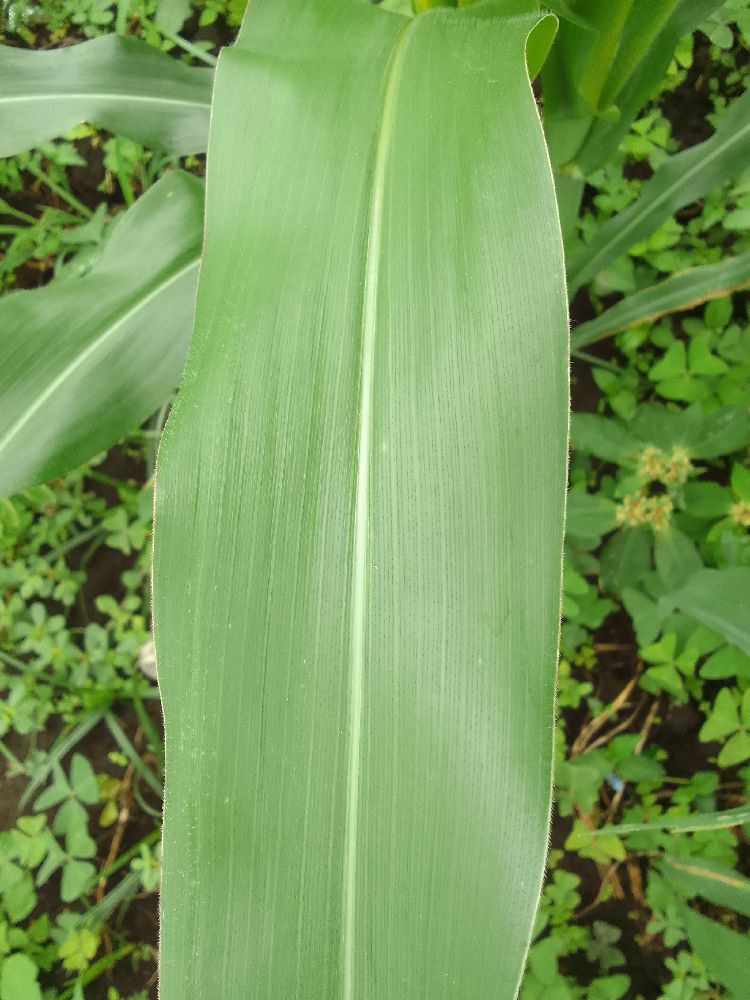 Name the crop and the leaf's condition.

maize, healthy
